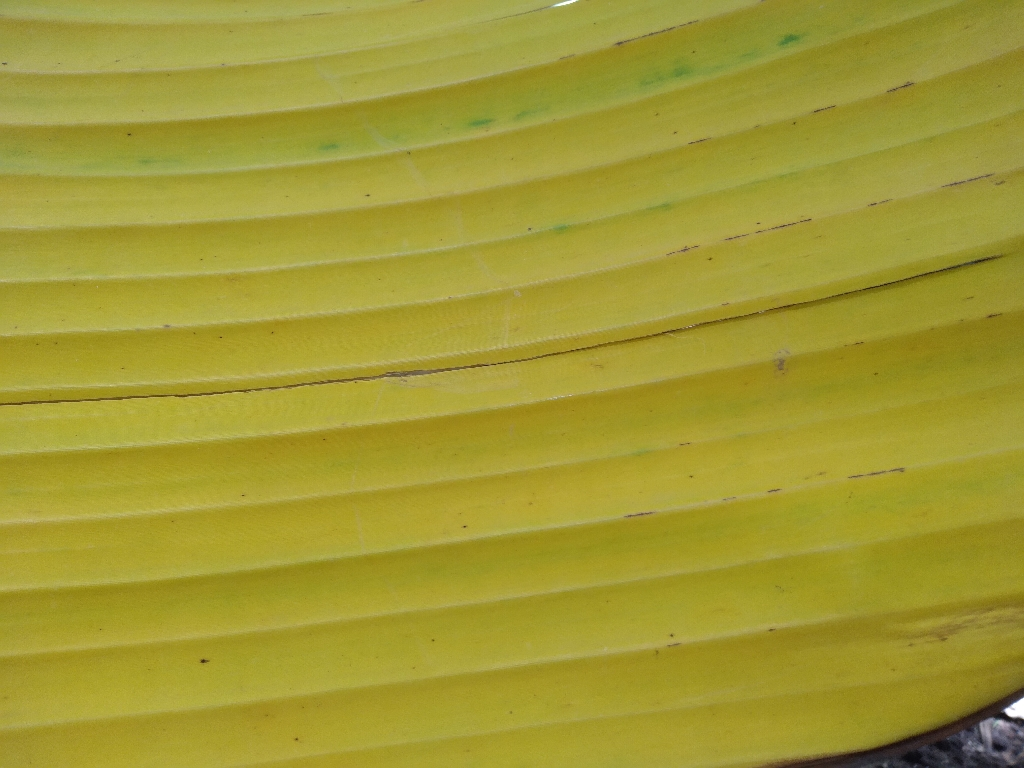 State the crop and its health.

banana, fusarium wilt race 1
